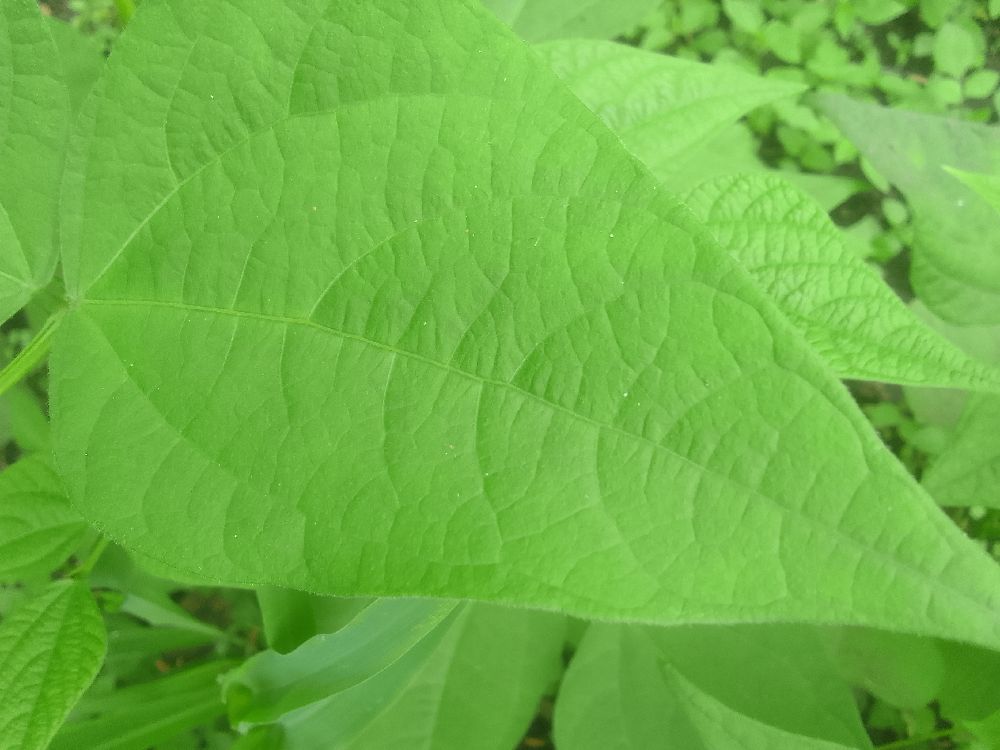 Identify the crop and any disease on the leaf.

common bean, healthy
